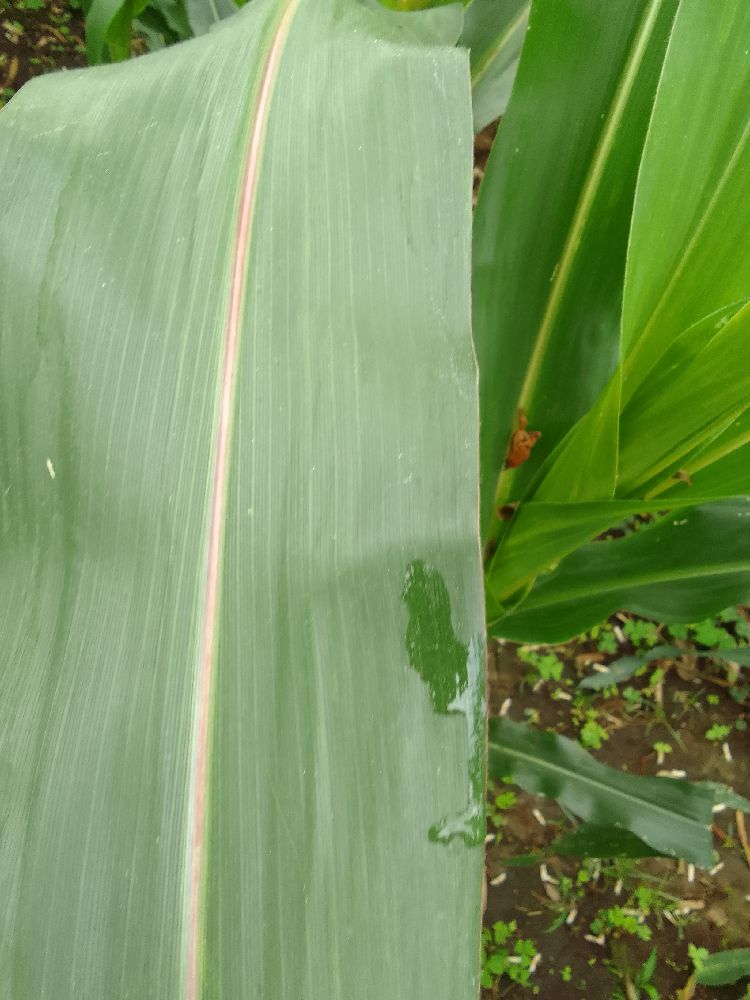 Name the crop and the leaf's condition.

maize, healthy
